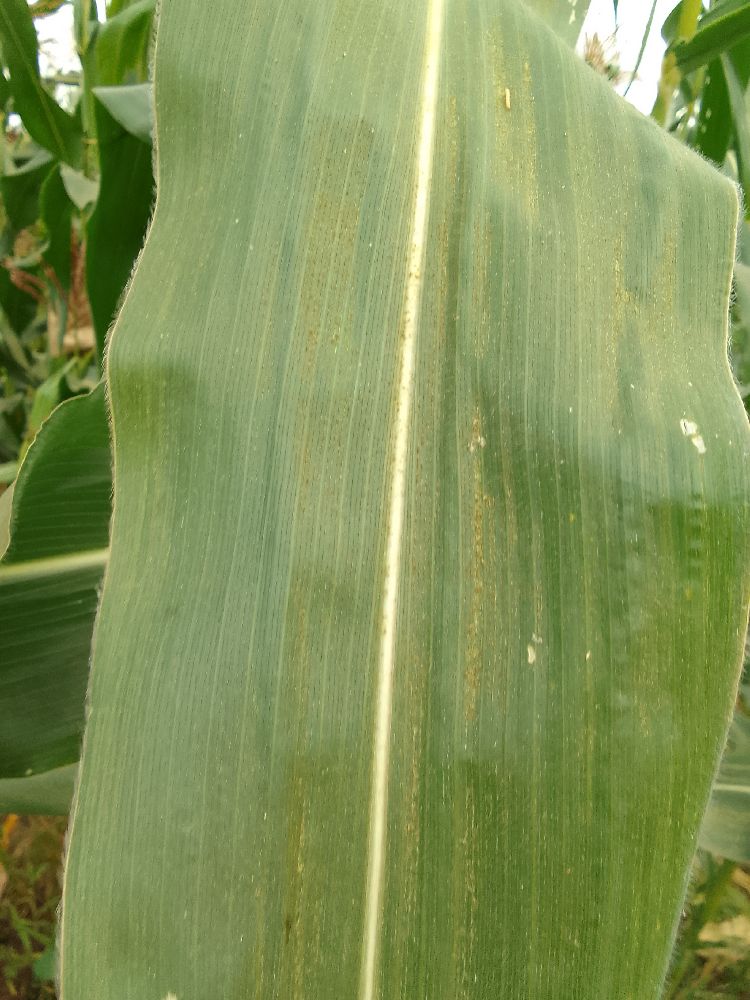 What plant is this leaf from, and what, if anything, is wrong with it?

maize, healthy
